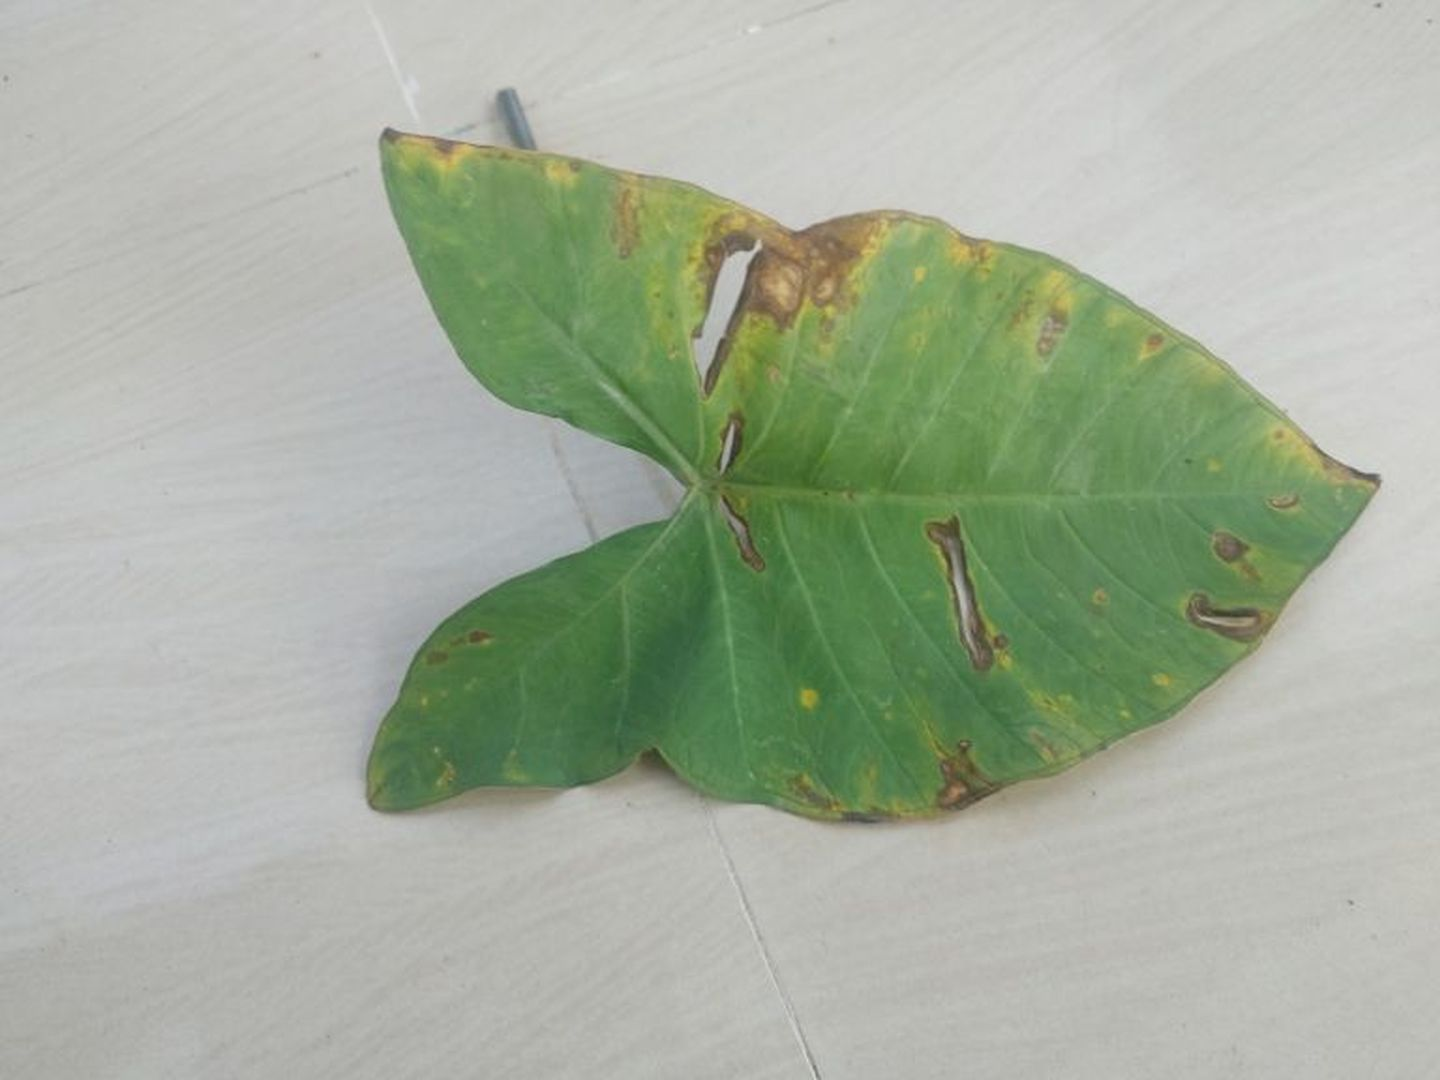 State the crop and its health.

taro, leaf blight
